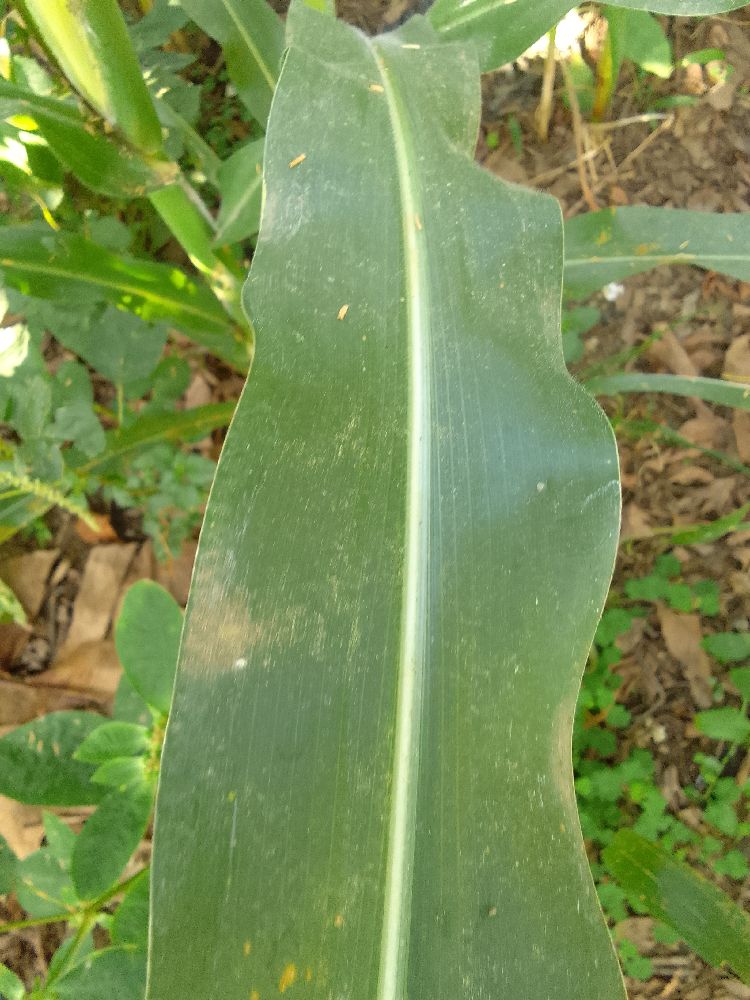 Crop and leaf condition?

maize, healthy
